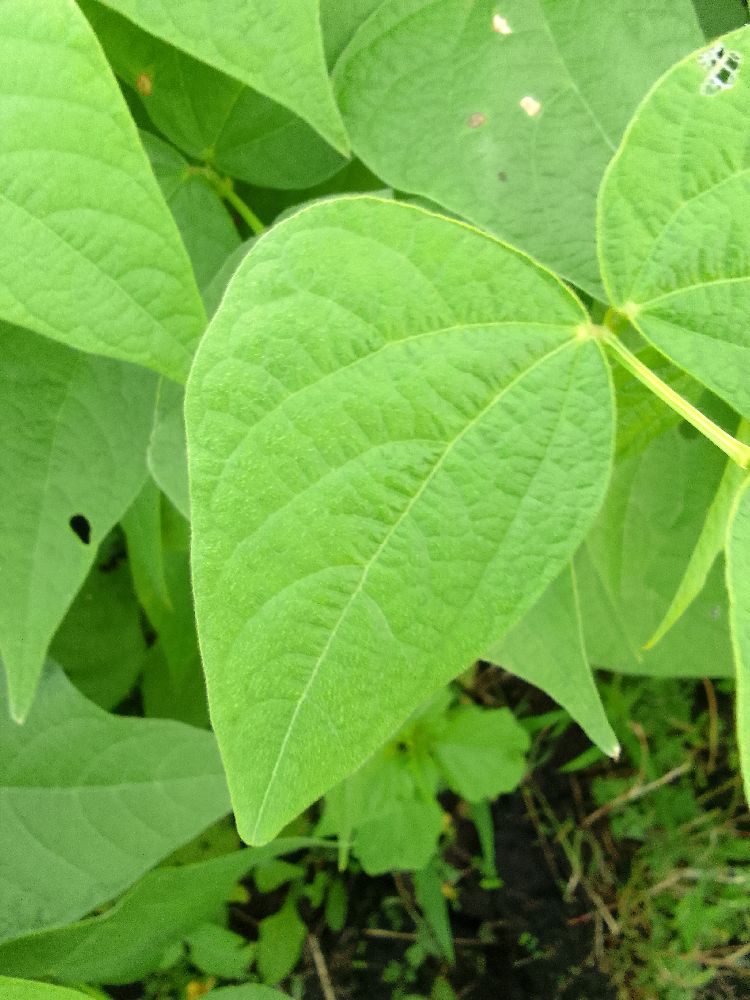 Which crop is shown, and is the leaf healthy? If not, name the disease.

common bean, healthy
